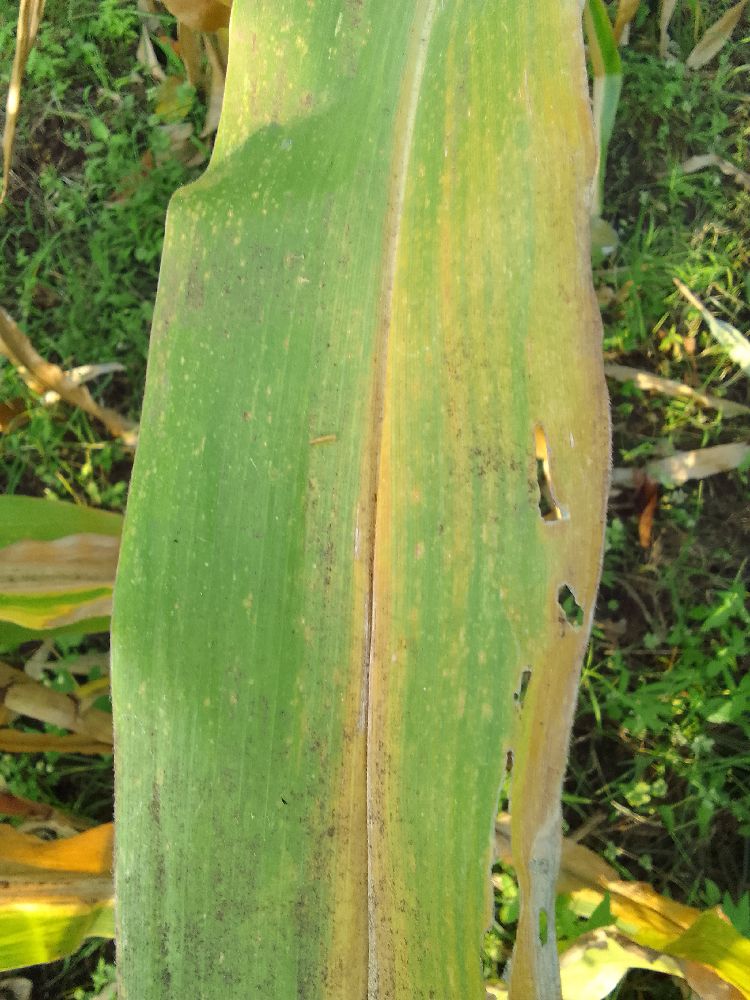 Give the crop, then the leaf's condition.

maize, maize lethal necrosis
